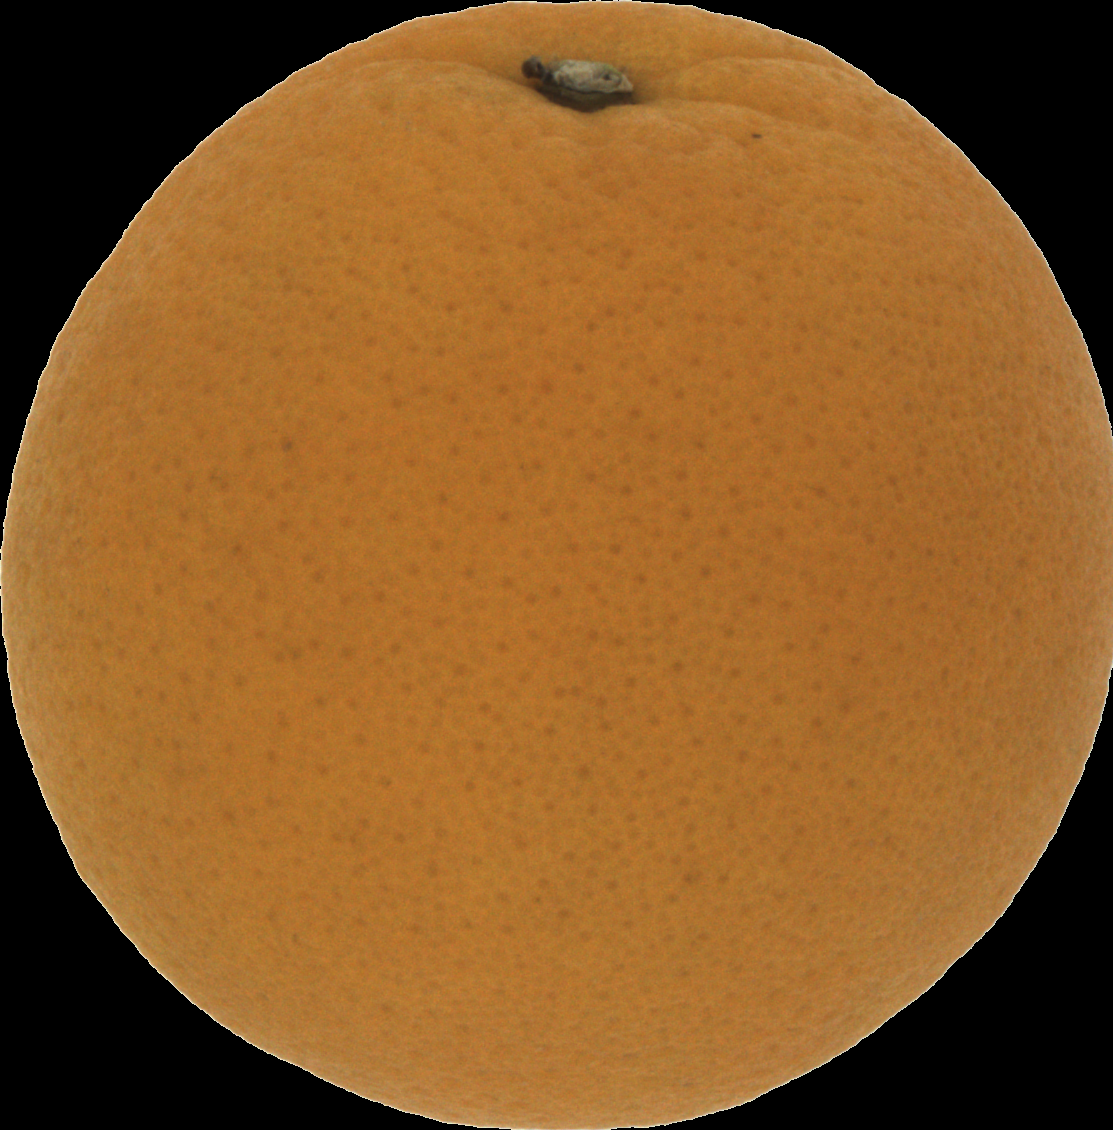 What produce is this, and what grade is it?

orange, good
